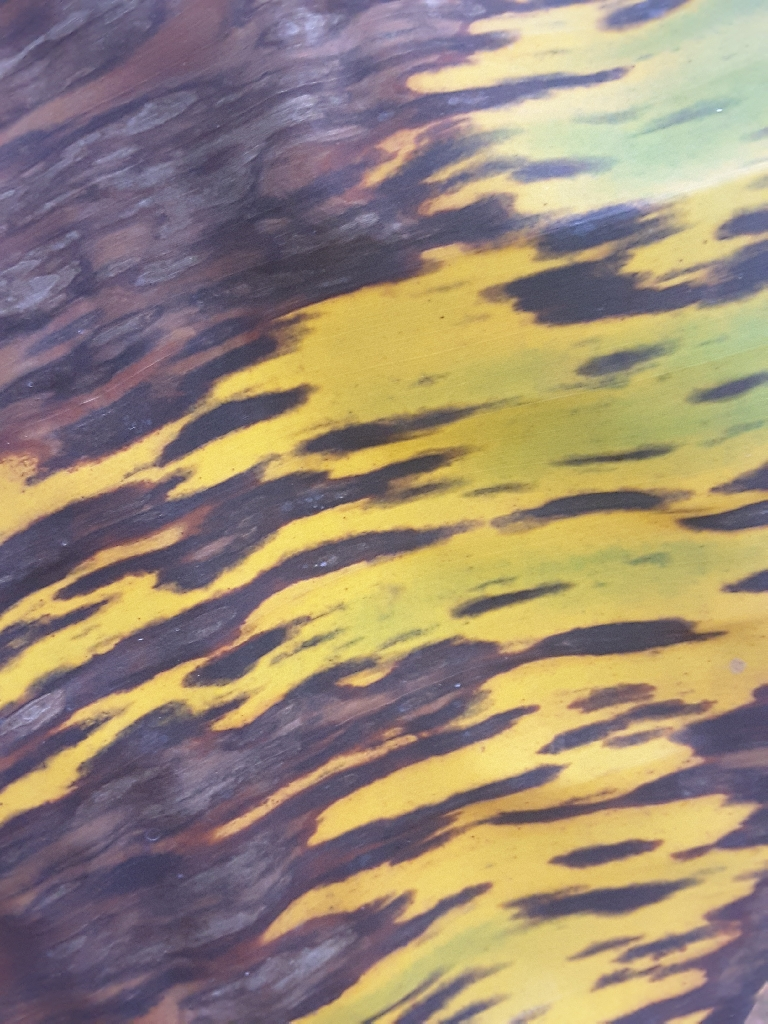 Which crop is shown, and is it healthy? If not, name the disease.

banana, black sigatoka
